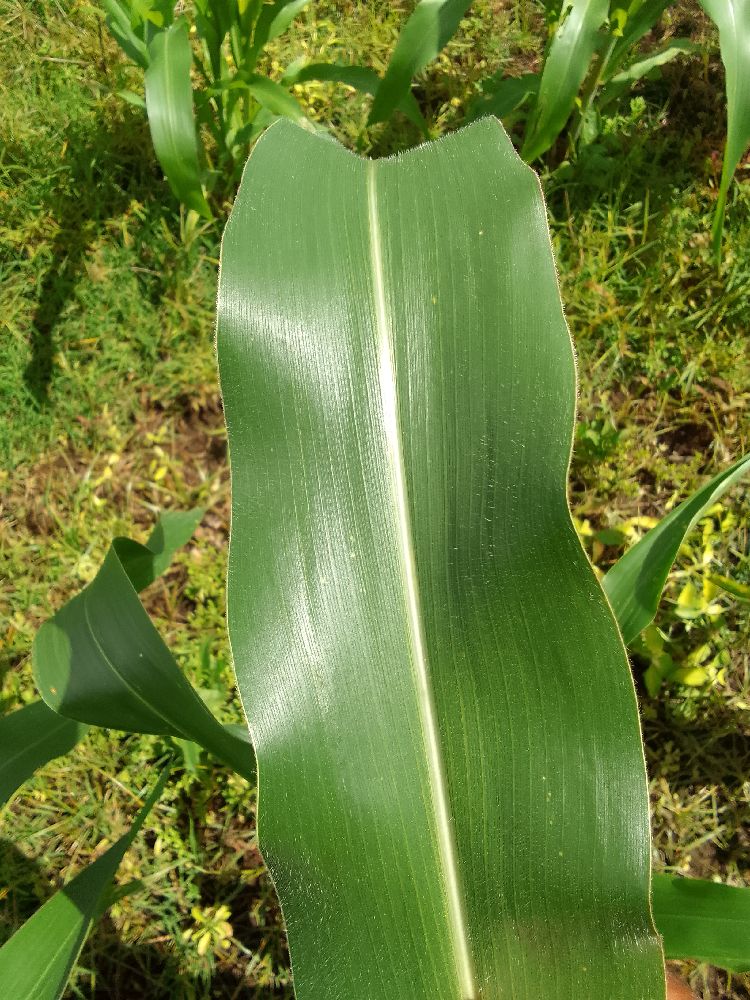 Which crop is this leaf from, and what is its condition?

maize, healthy
